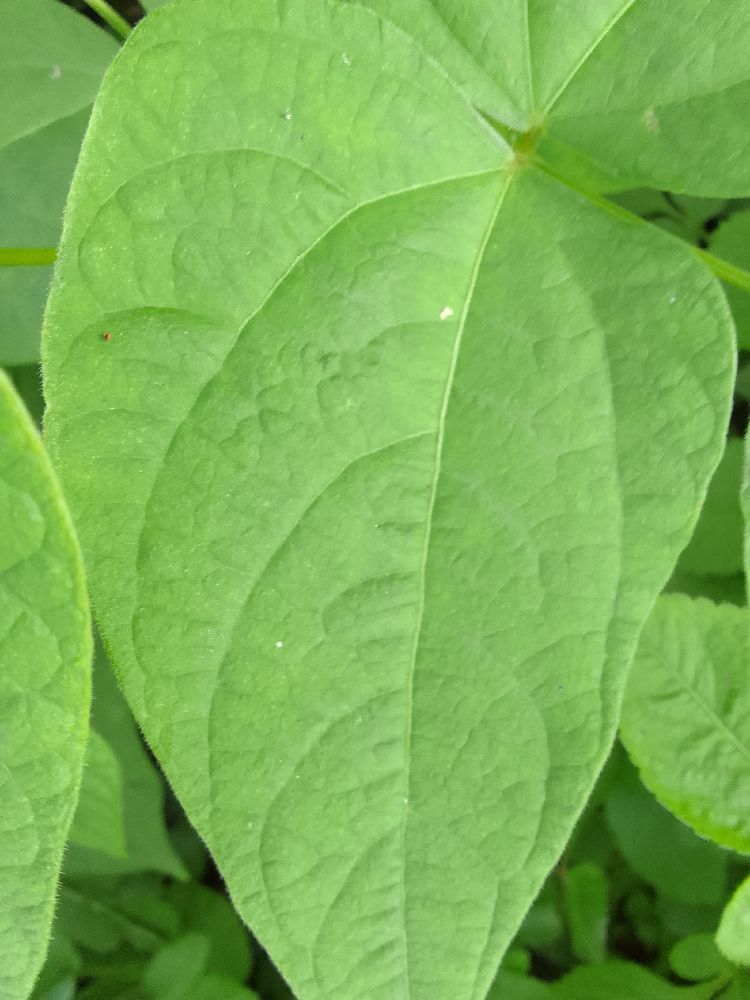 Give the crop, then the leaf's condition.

common bean, healthy
